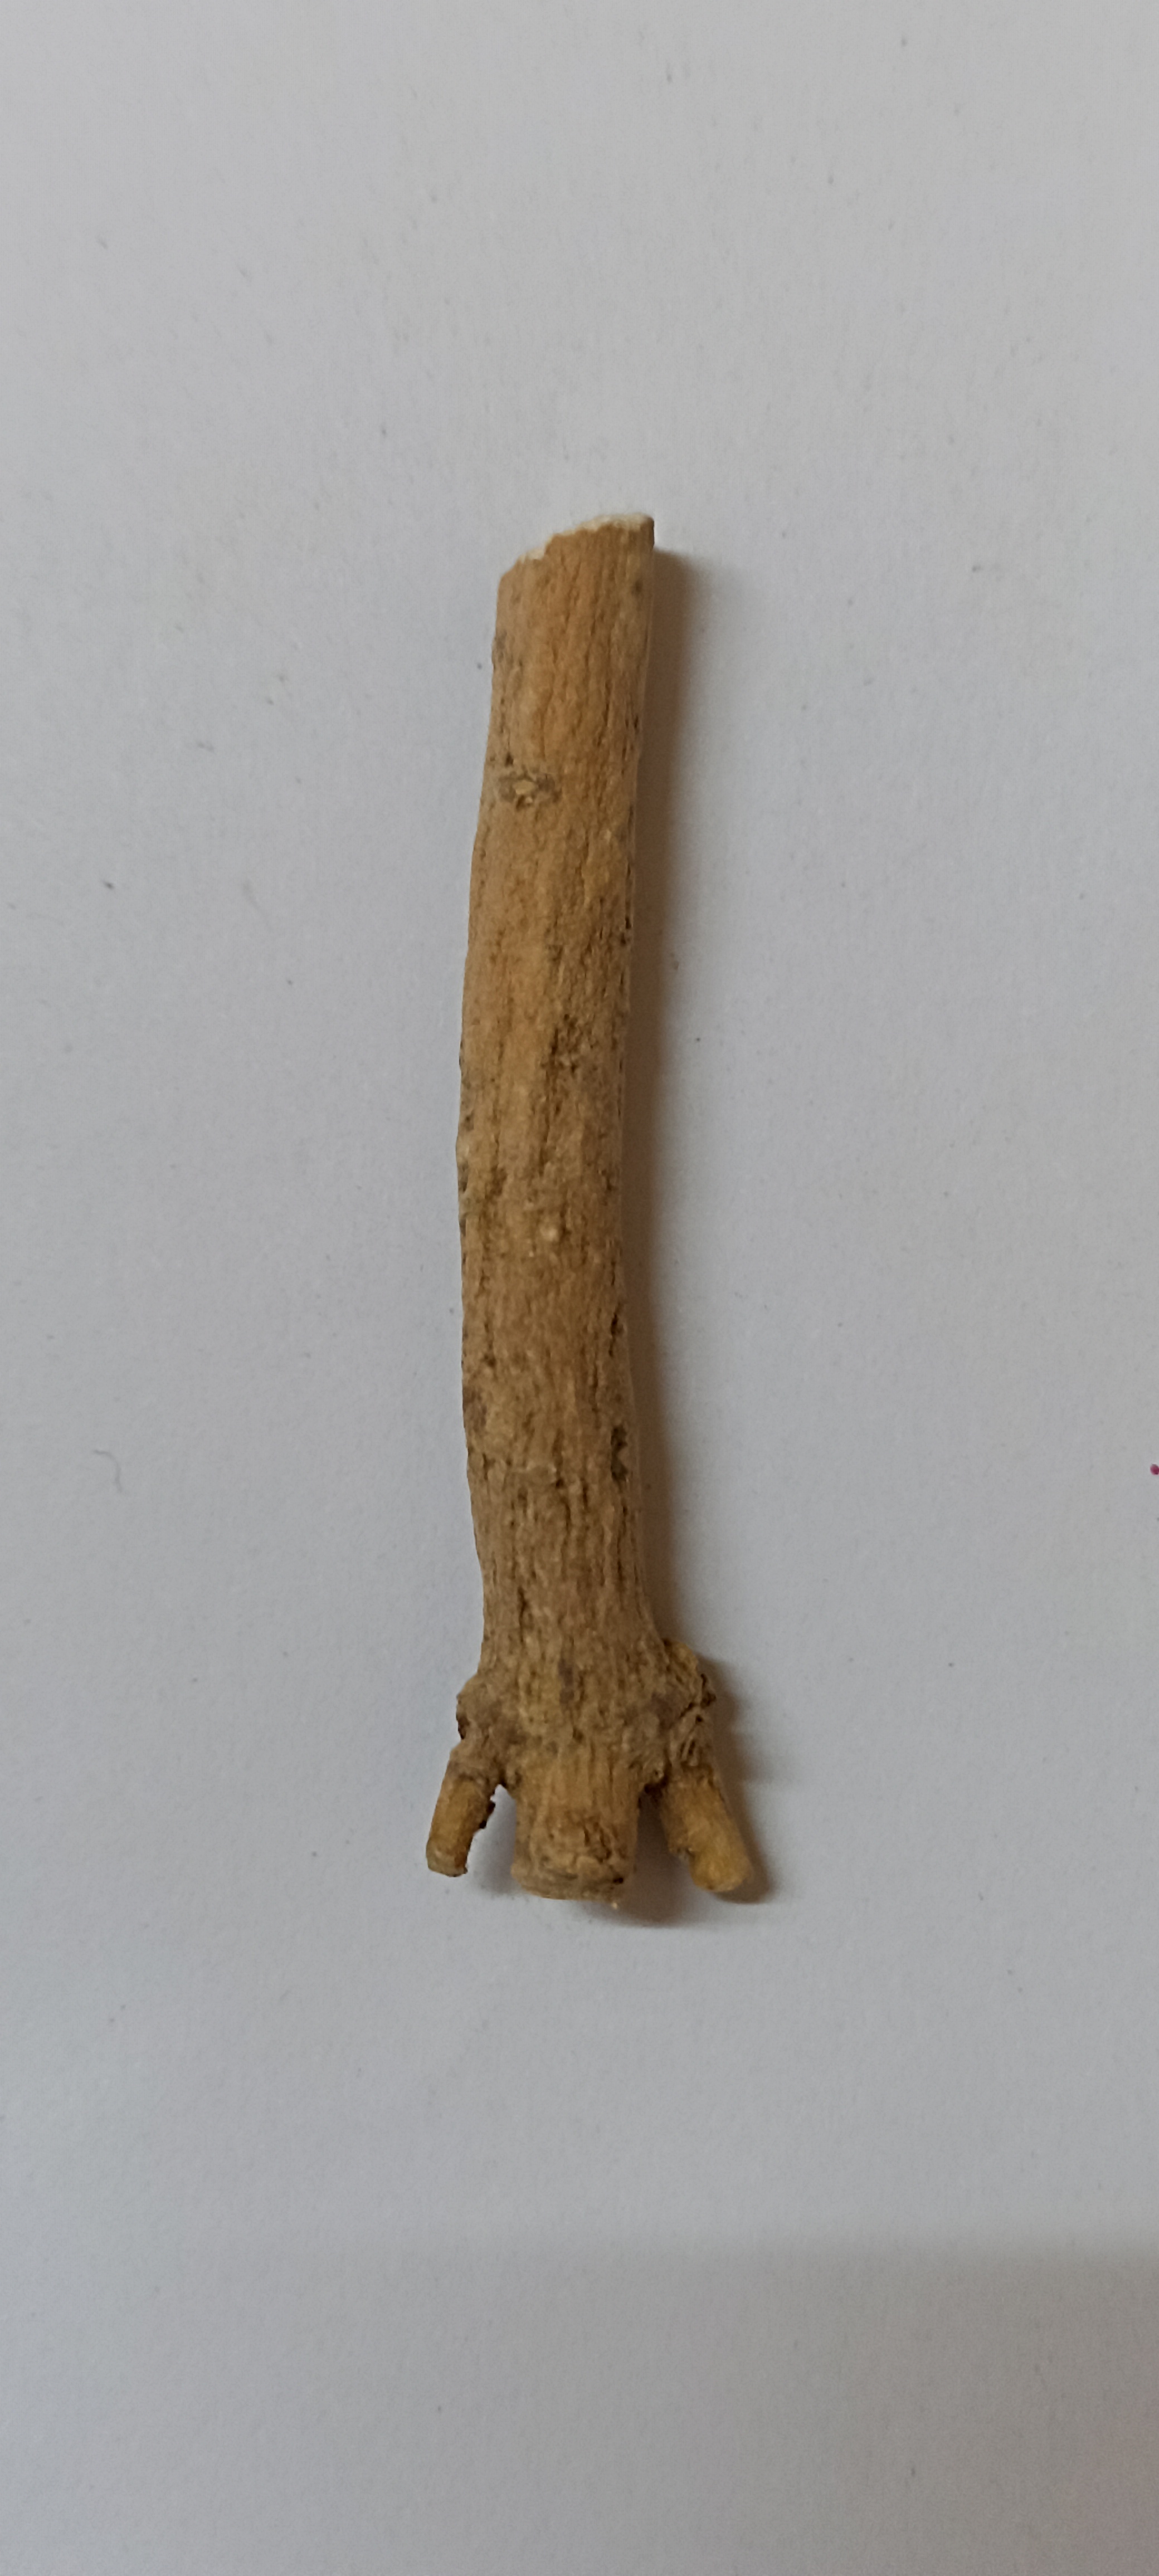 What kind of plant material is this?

ashwagandha
